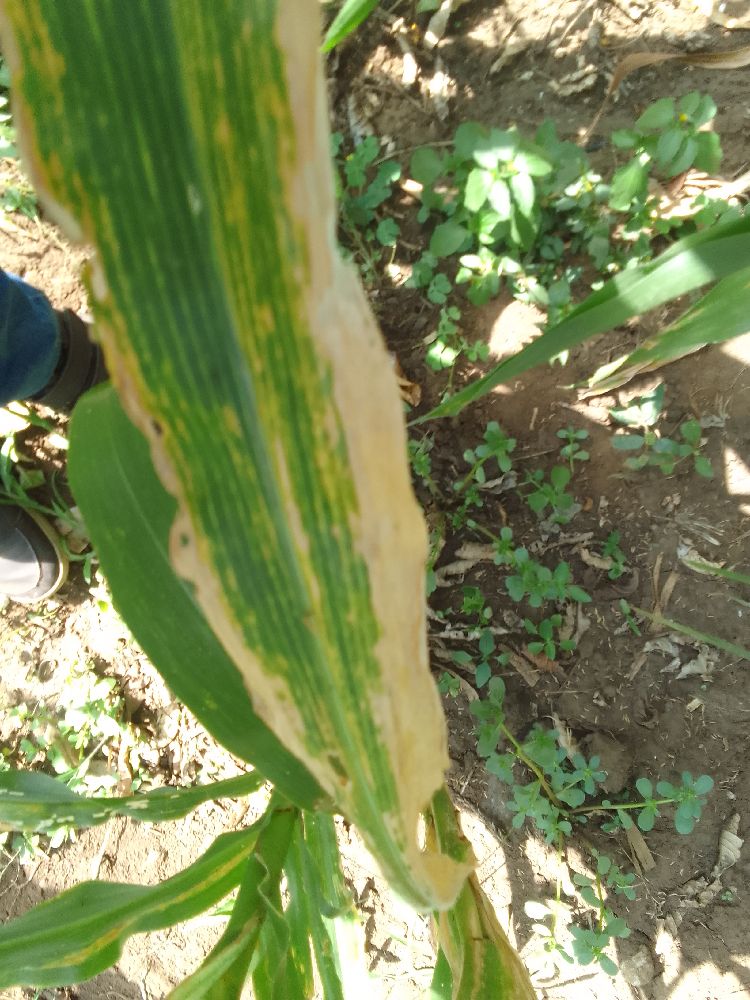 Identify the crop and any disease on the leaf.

maize, maize lethal necrosis
